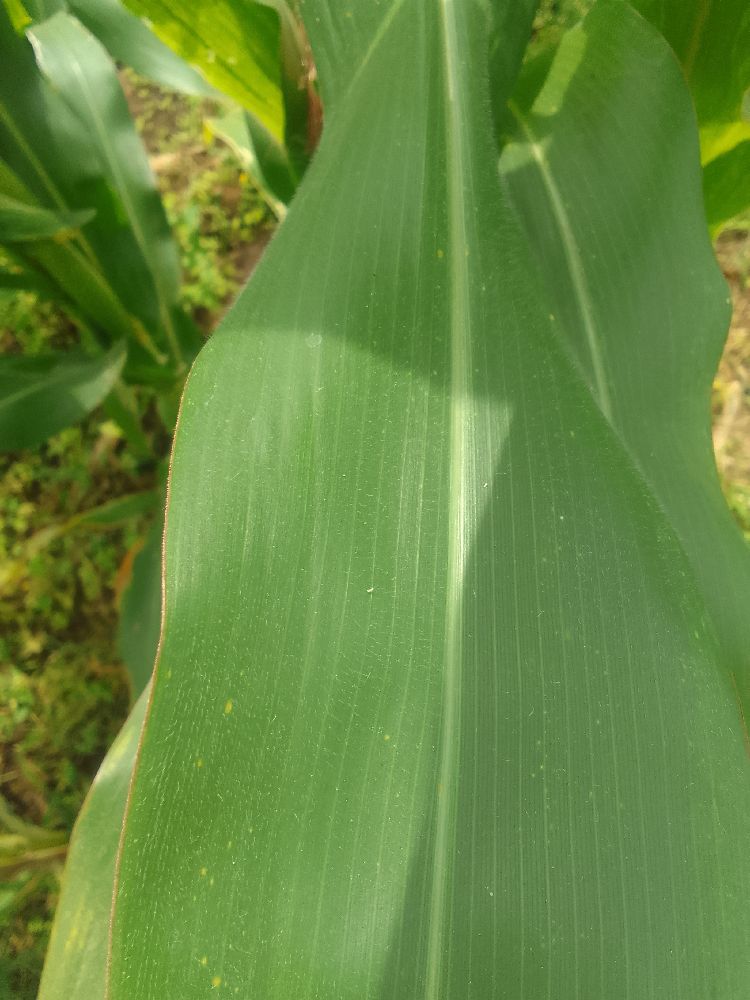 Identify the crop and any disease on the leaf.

maize, healthy
